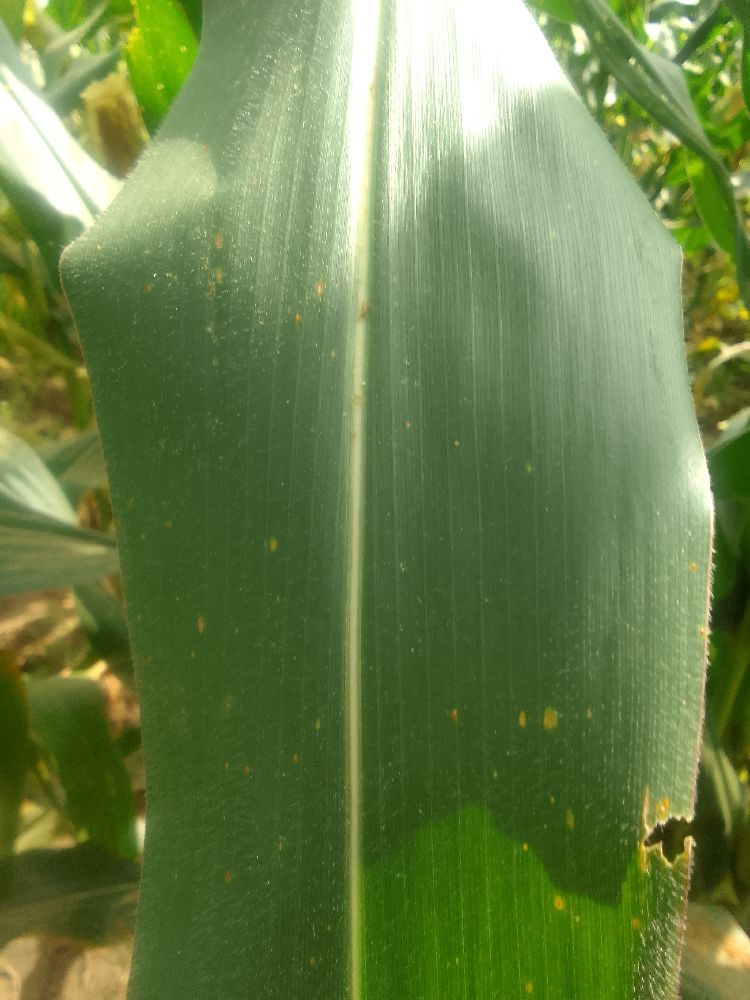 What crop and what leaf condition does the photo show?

maize, healthy
